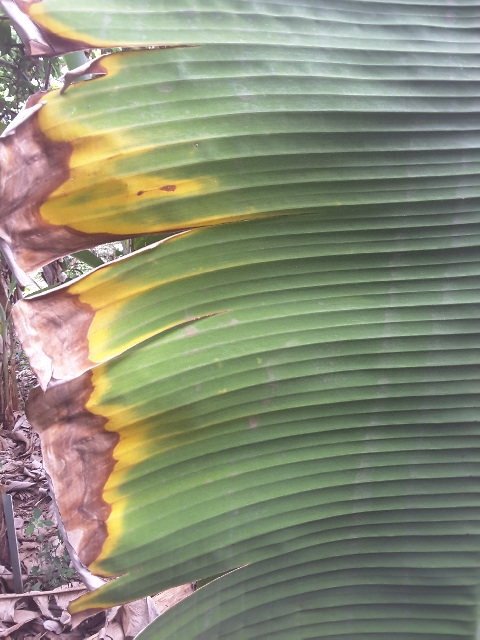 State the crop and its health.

banana, fusarium wilt race 1
